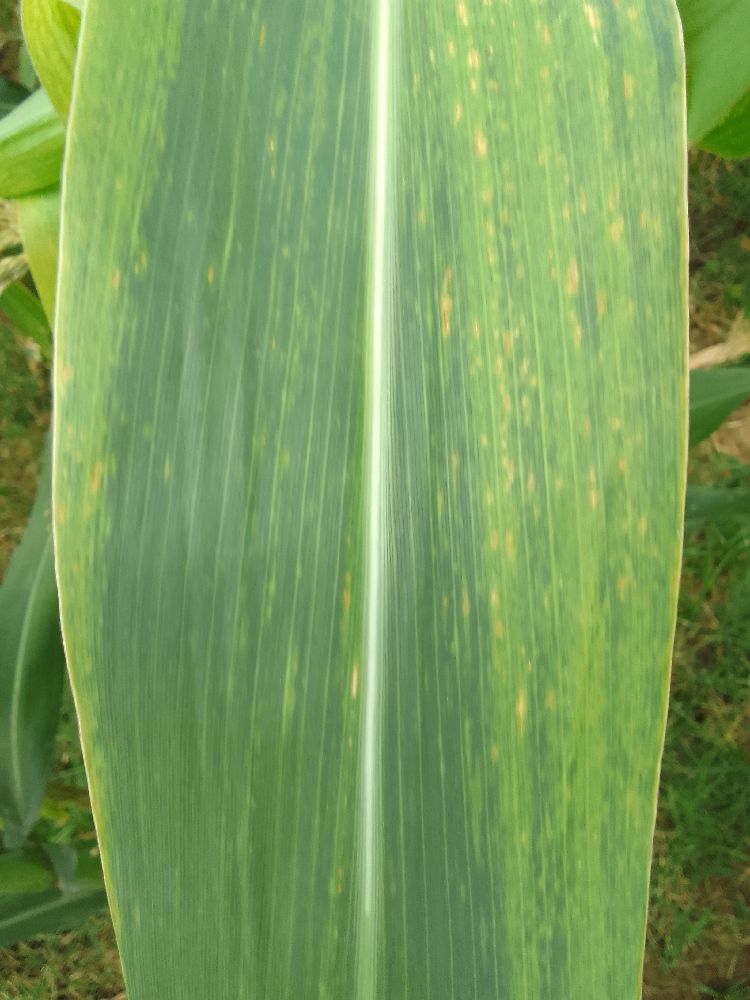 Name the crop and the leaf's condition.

maize, maize lethal necrosis
